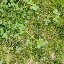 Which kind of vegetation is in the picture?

unstructured weed
